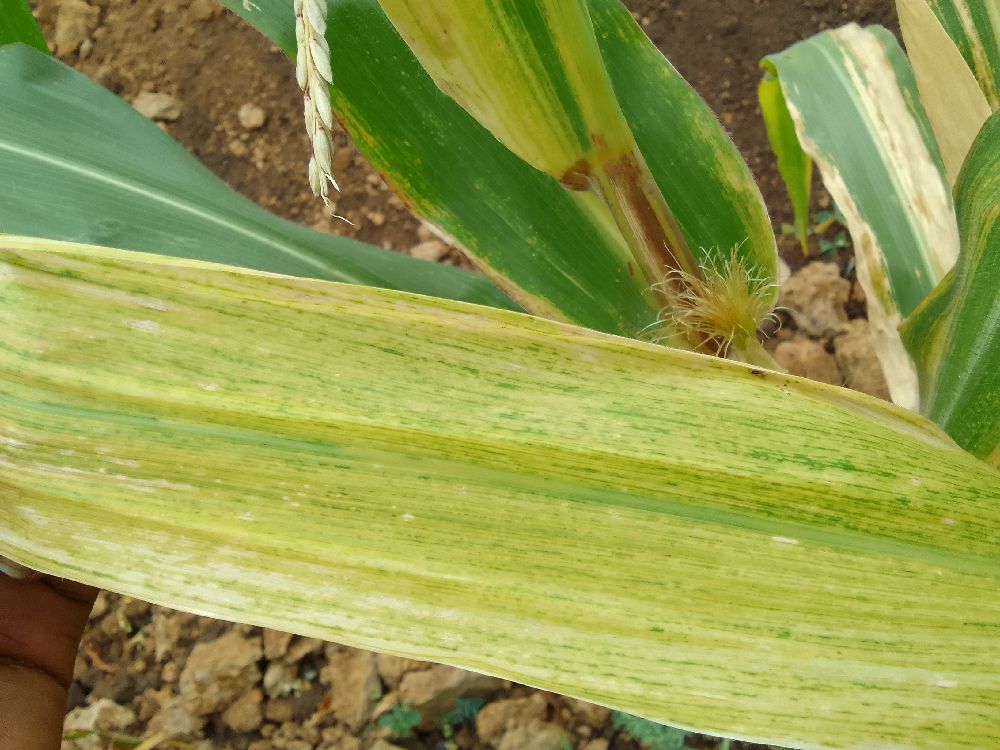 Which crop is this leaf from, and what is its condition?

maize, maize lethal necrosis
